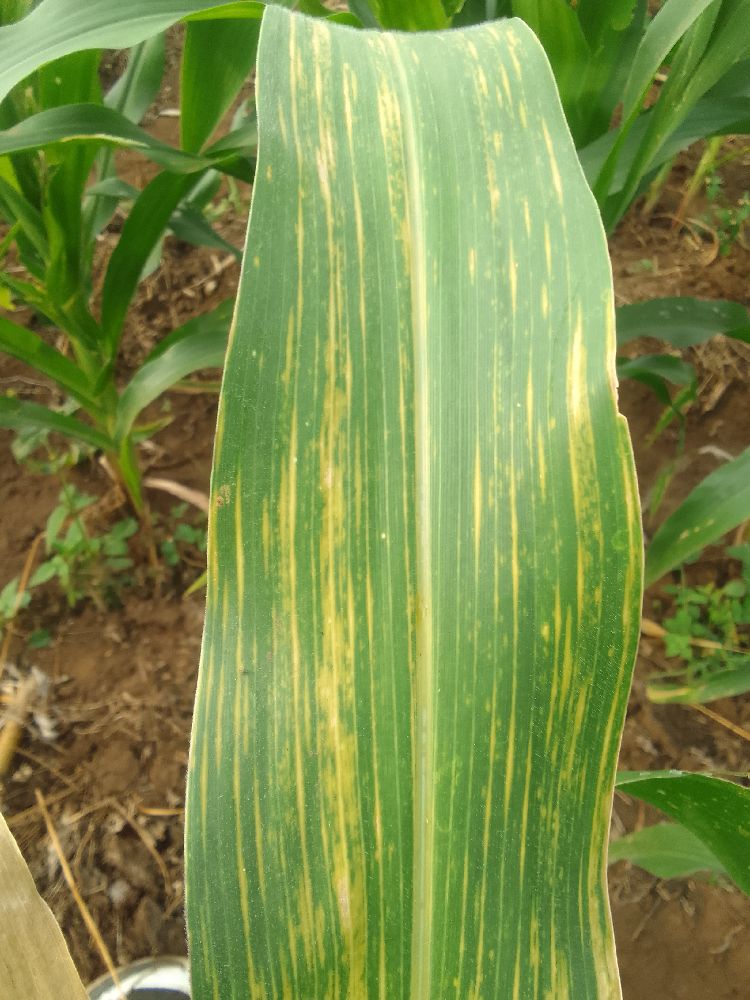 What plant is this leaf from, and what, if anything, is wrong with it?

maize, maize lethal necrosis
